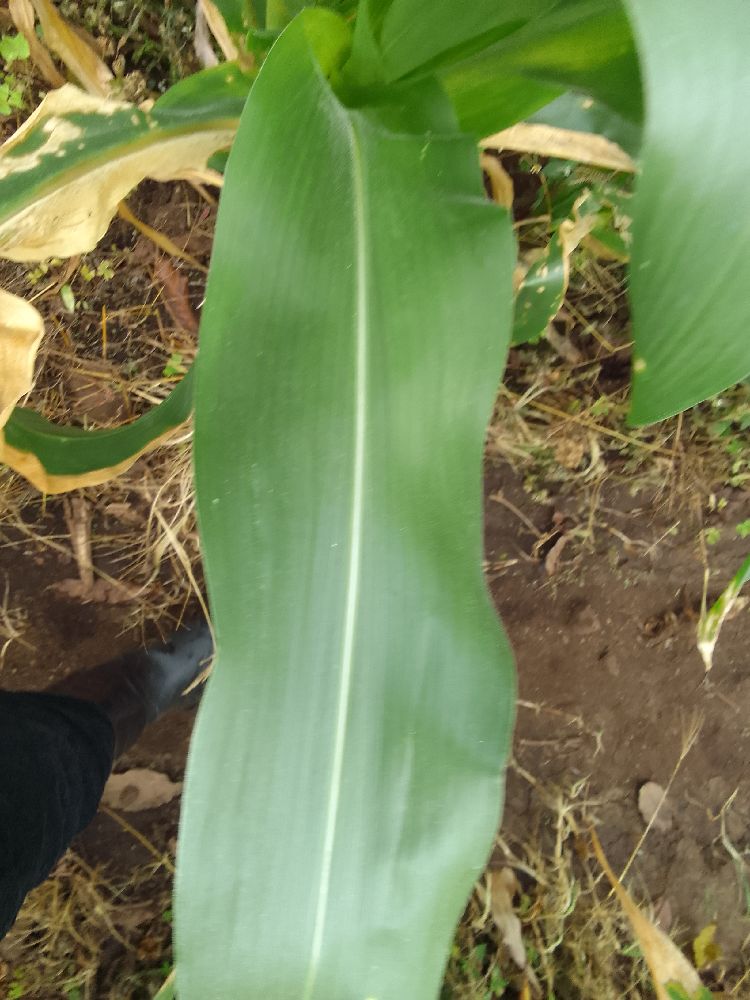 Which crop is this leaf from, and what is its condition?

maize, healthy
